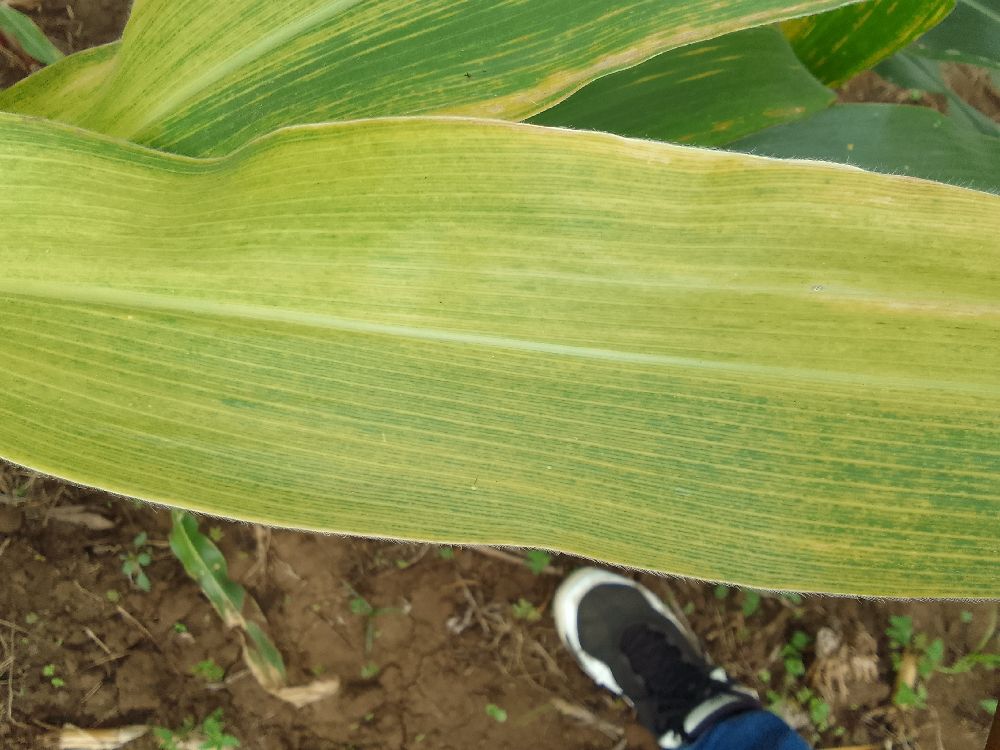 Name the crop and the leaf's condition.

maize, maize lethal necrosis
